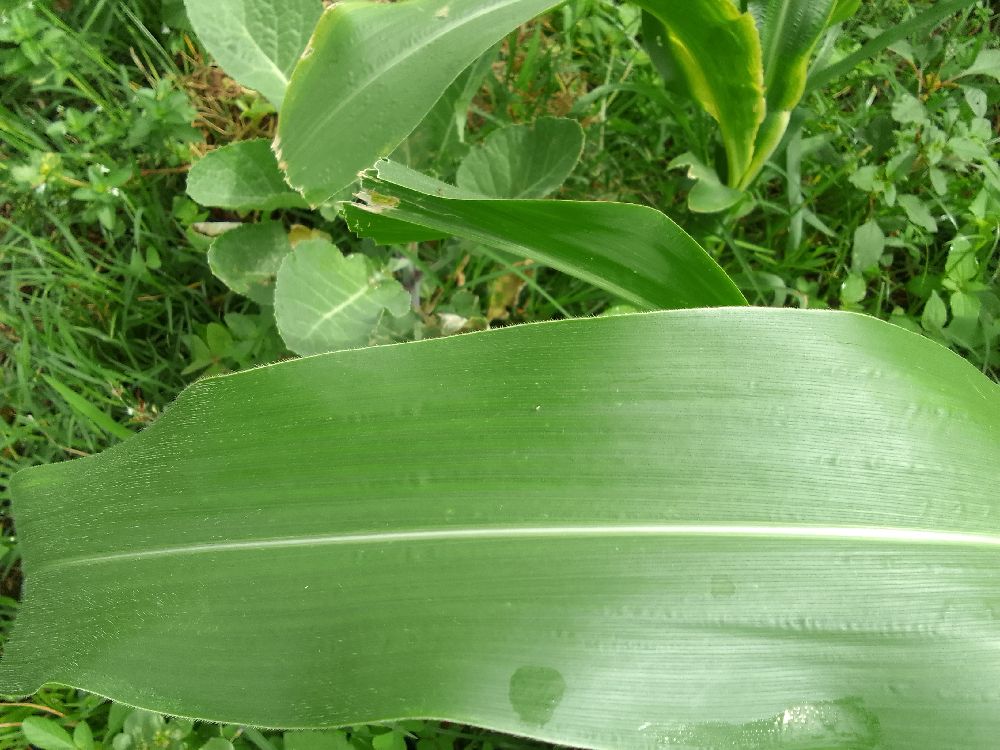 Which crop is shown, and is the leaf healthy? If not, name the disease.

maize, healthy
